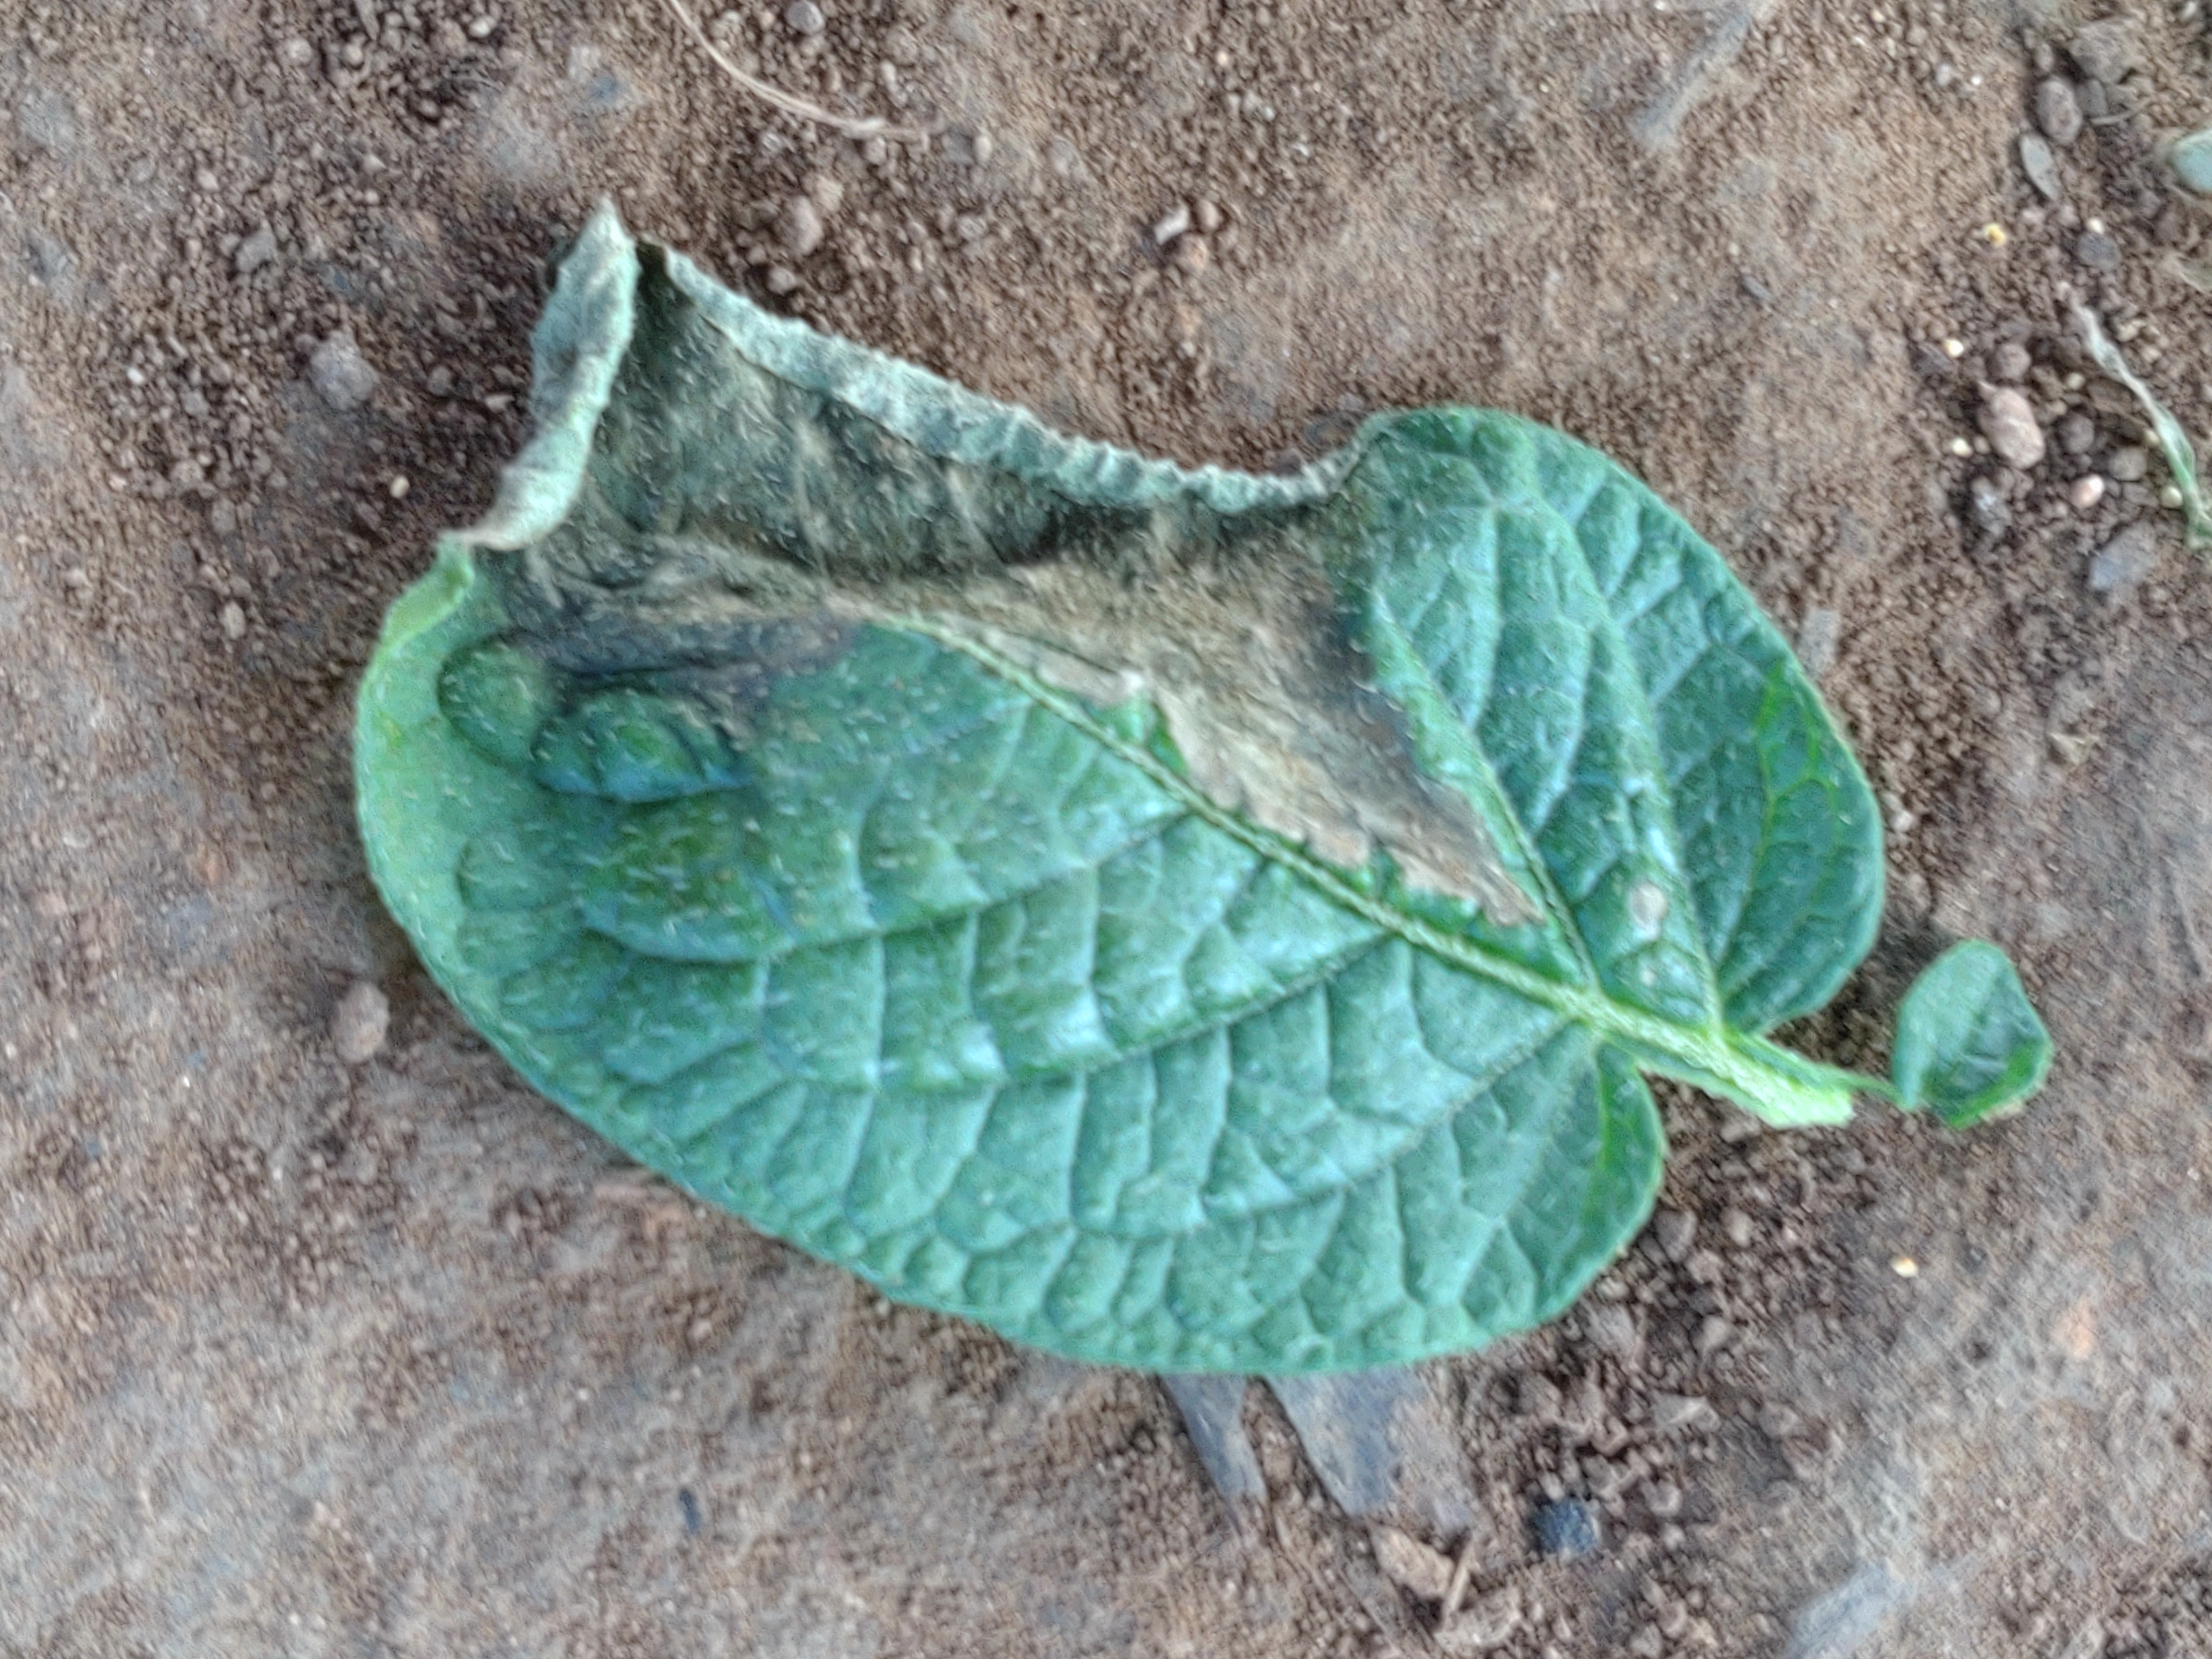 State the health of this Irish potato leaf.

early blight
